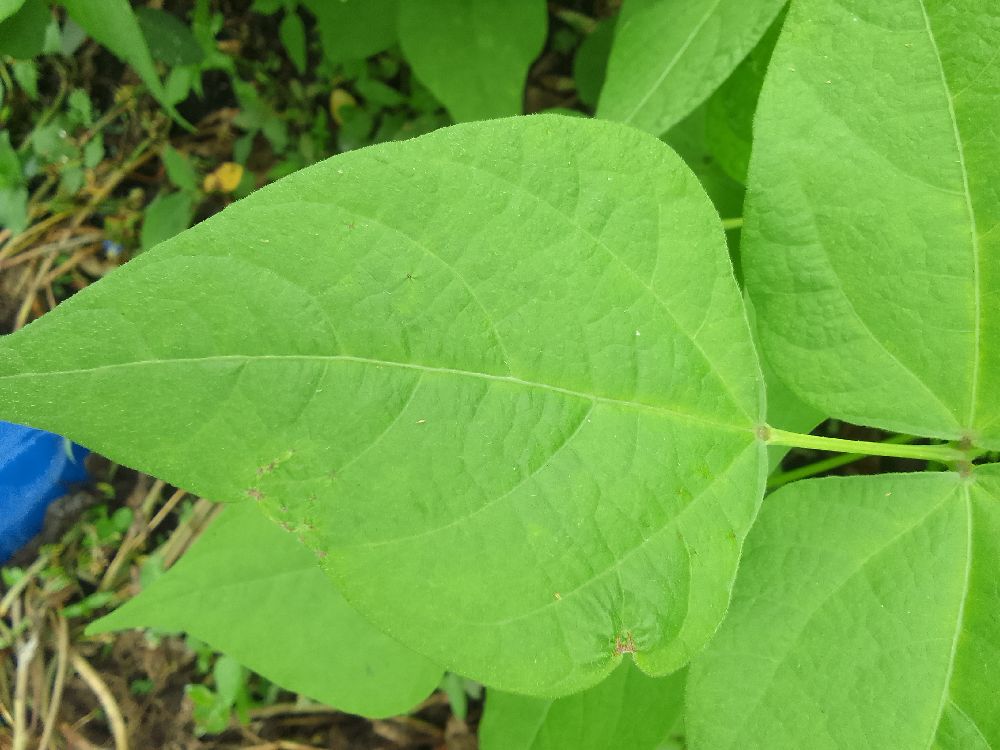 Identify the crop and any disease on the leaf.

common bean, healthy
